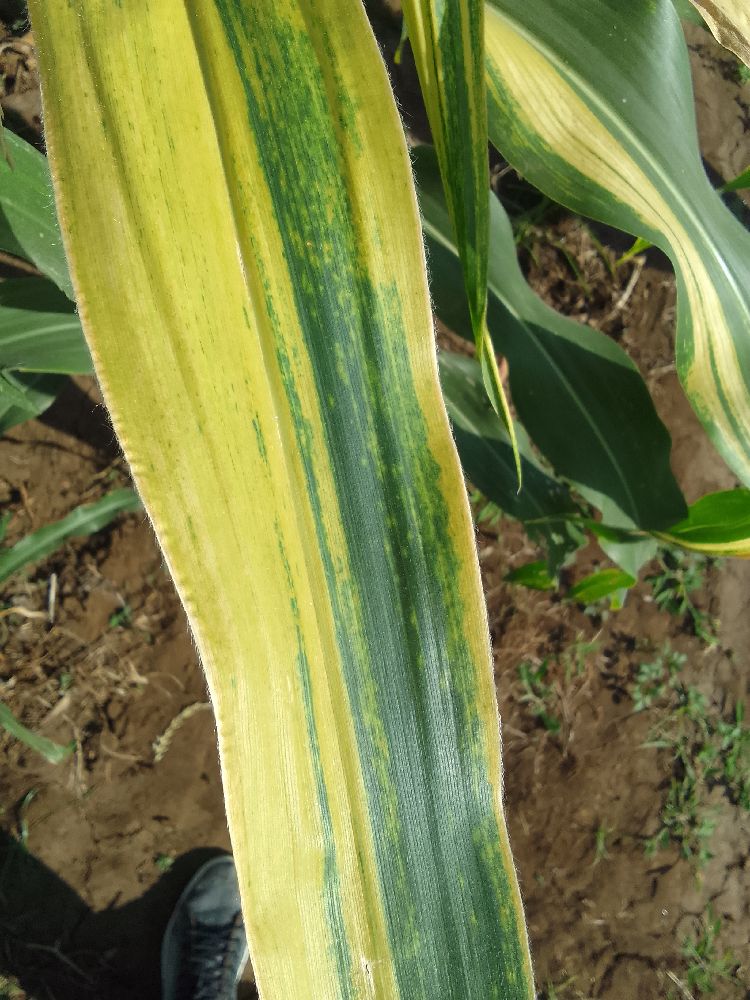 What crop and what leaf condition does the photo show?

maize, maize lethal necrosis
